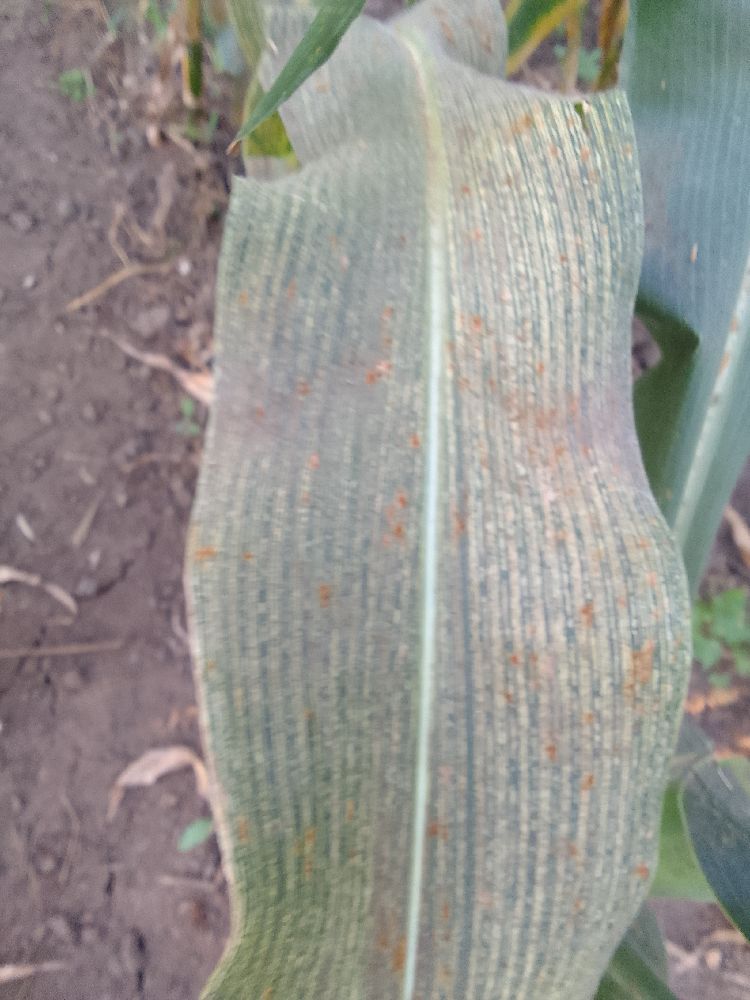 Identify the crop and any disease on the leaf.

maize, maize streak virus
